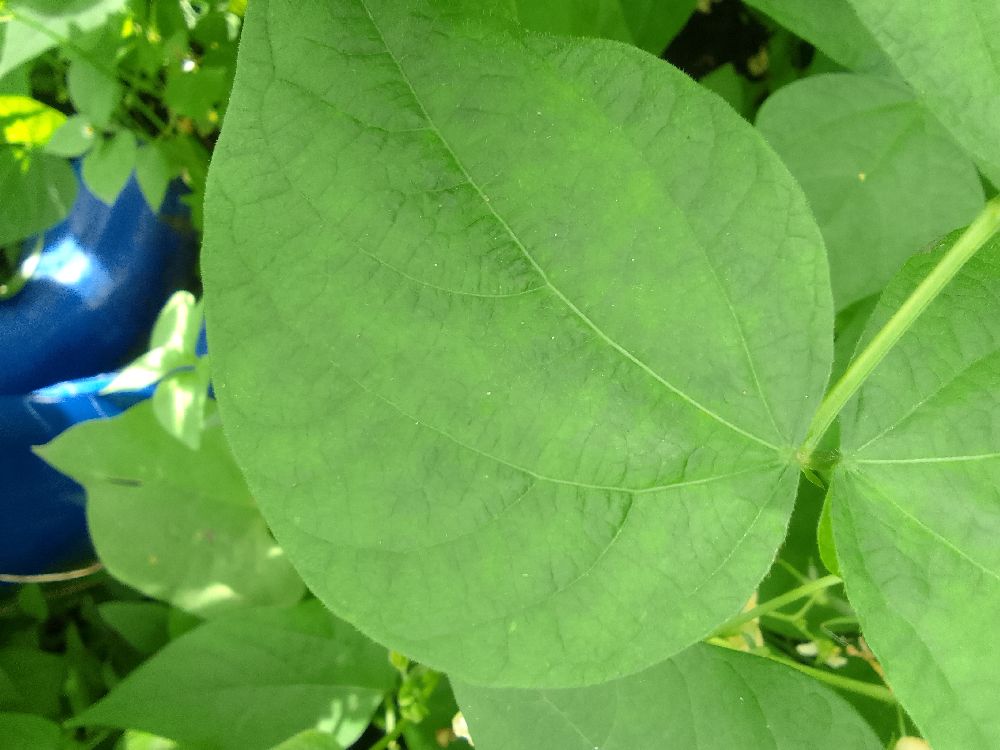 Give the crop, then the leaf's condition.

common bean, healthy
